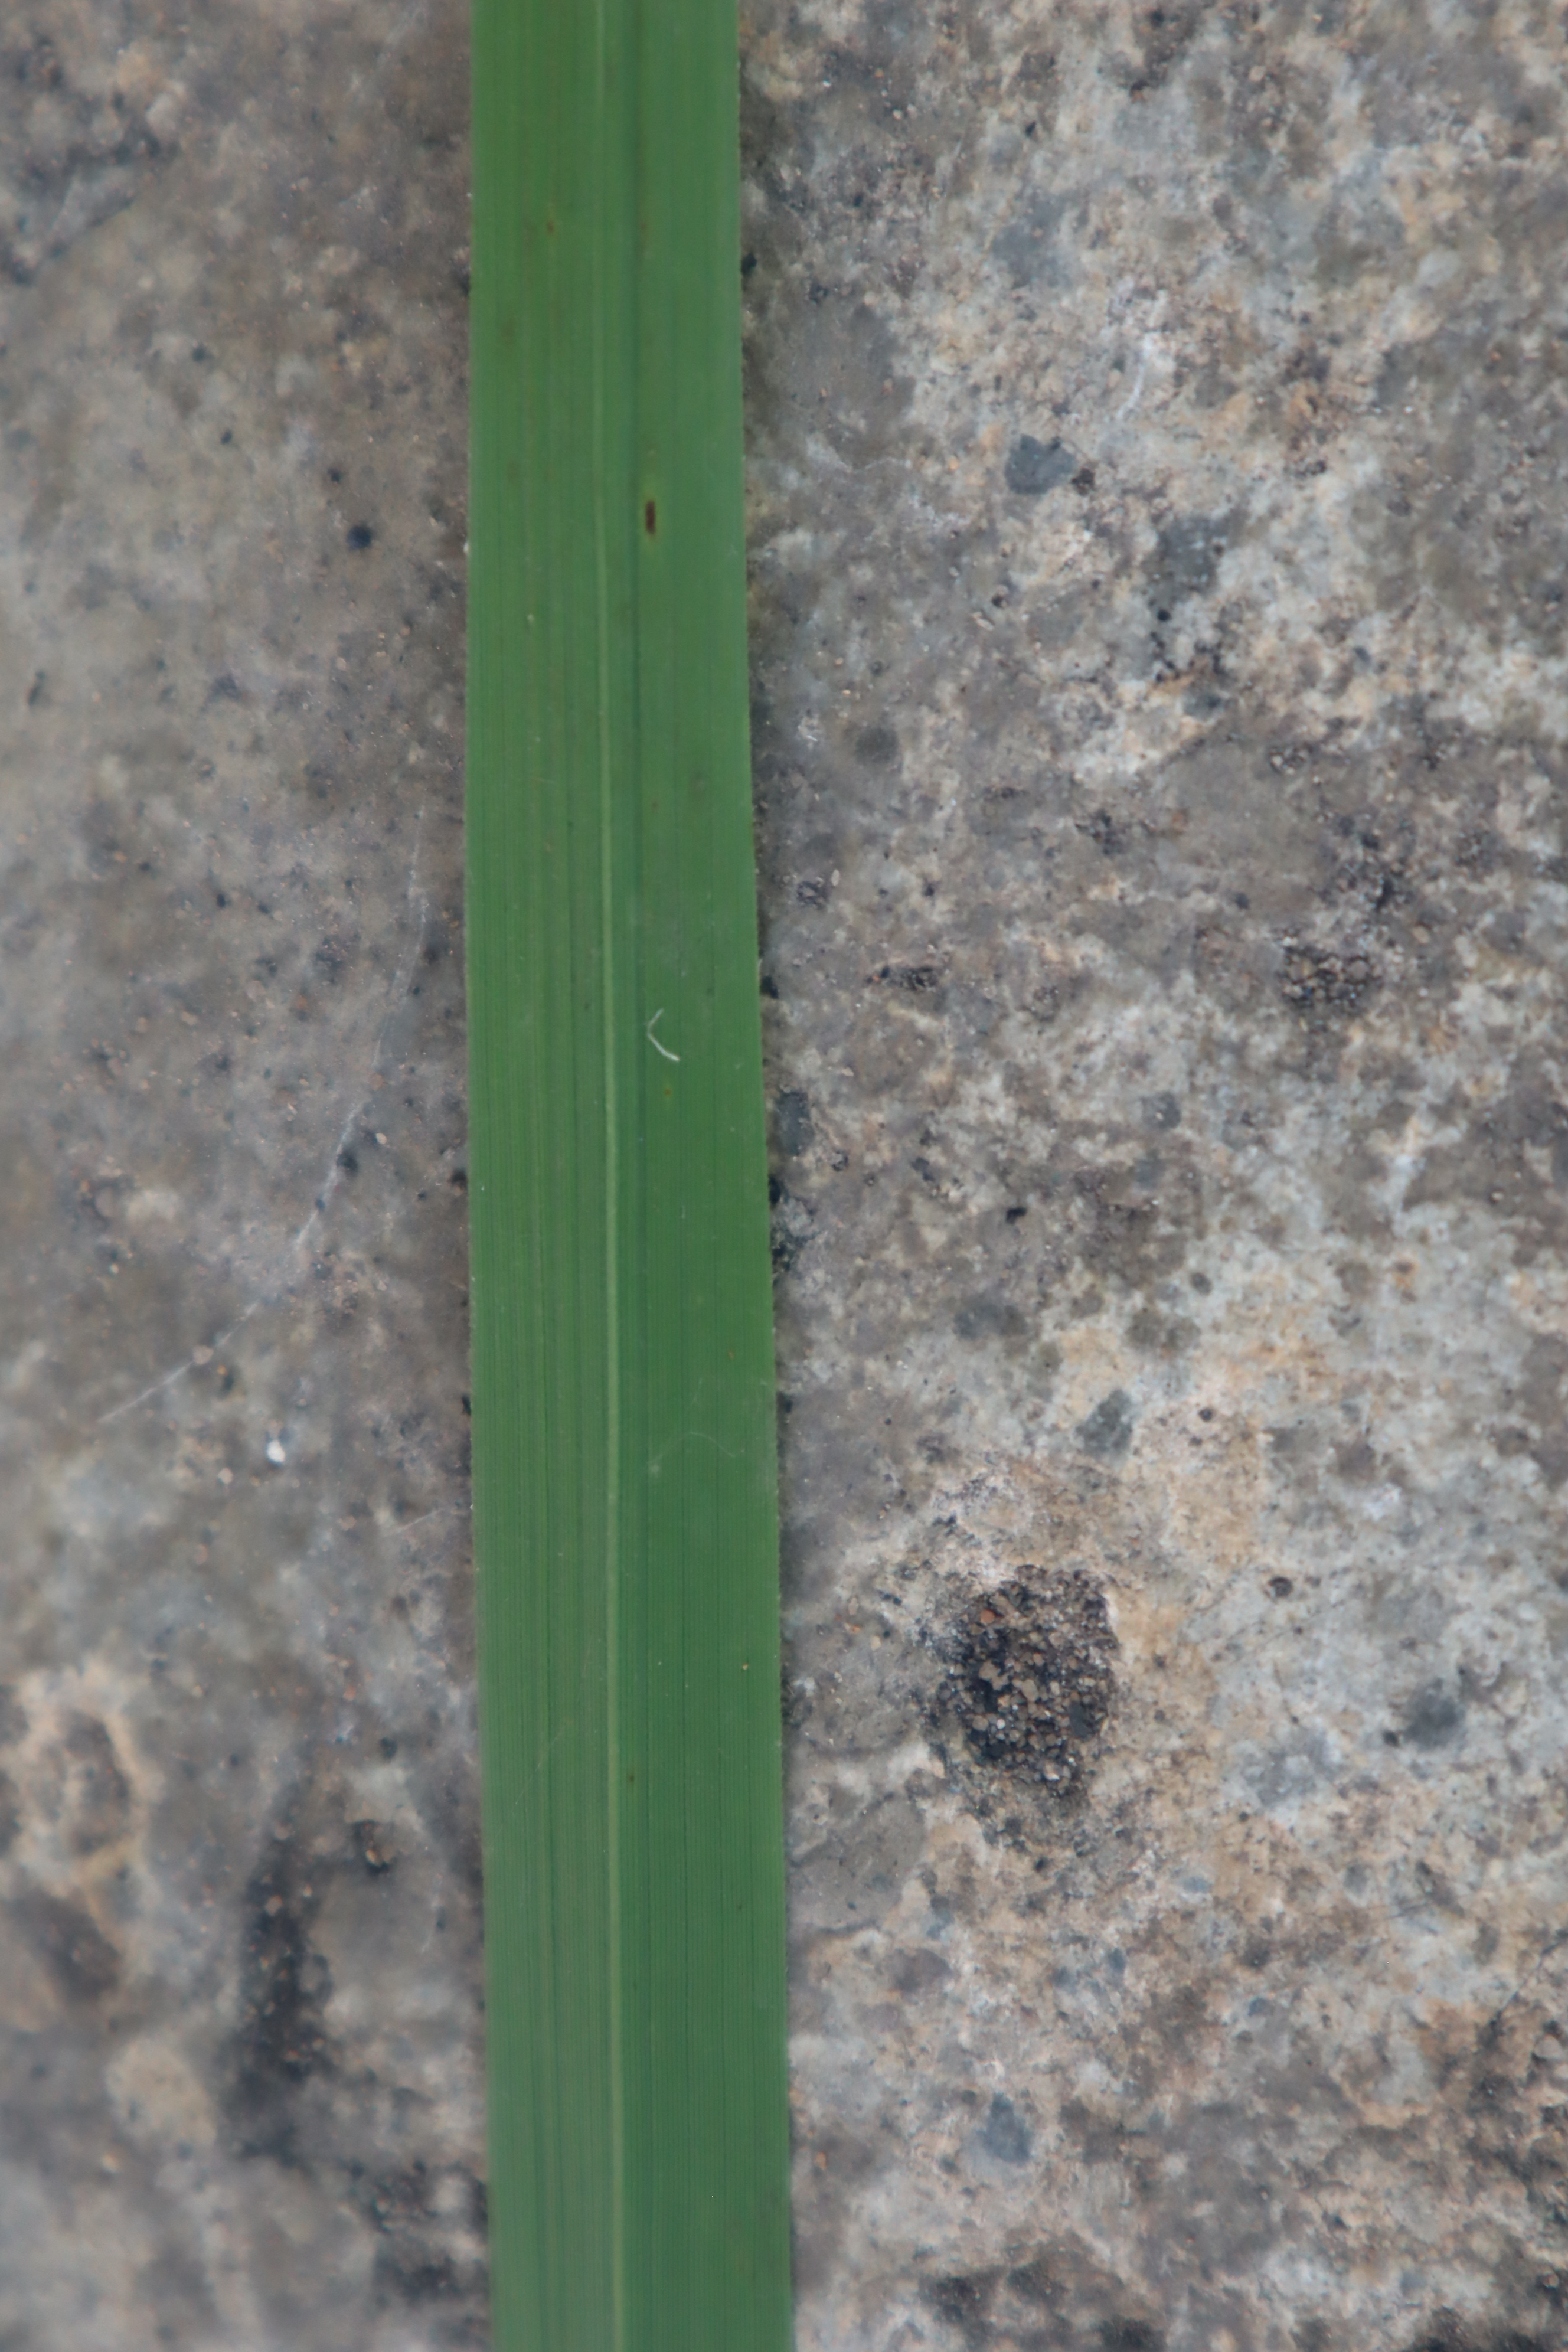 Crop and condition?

rice, healthy leaves
